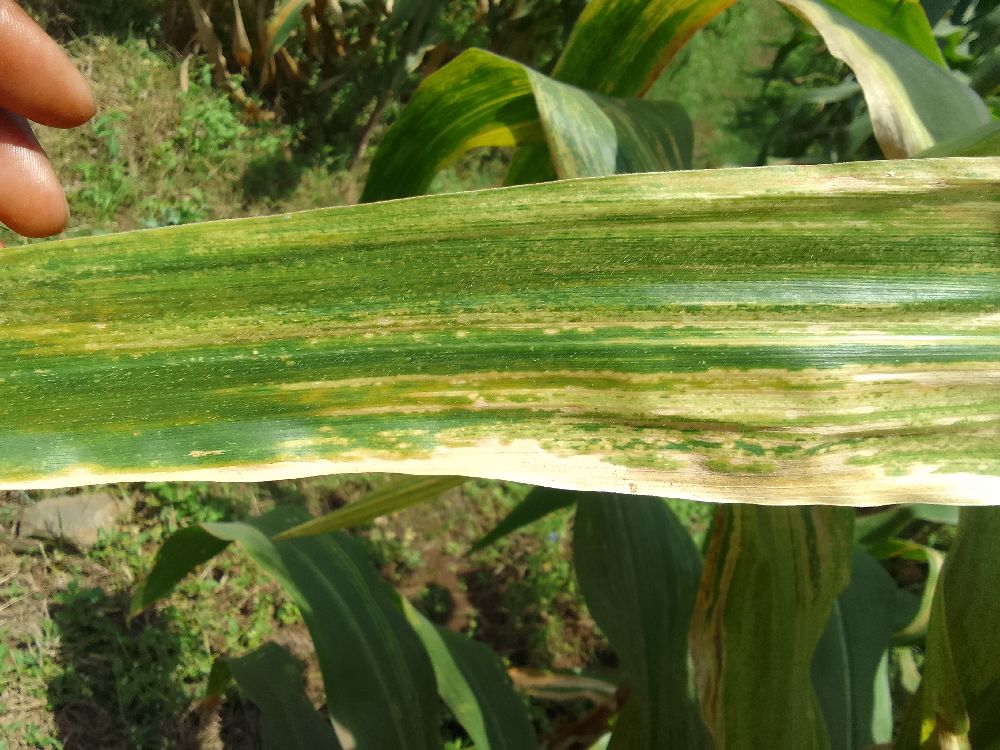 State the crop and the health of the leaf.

maize, maize lethal necrosis
